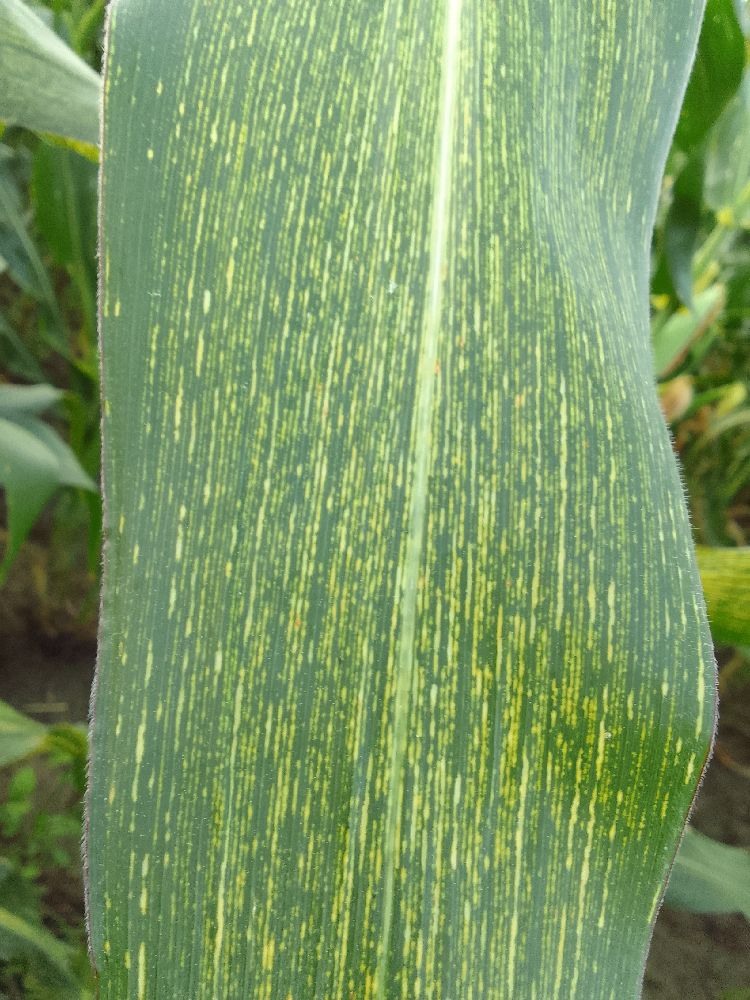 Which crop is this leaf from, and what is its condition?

maize, maize streak virus
